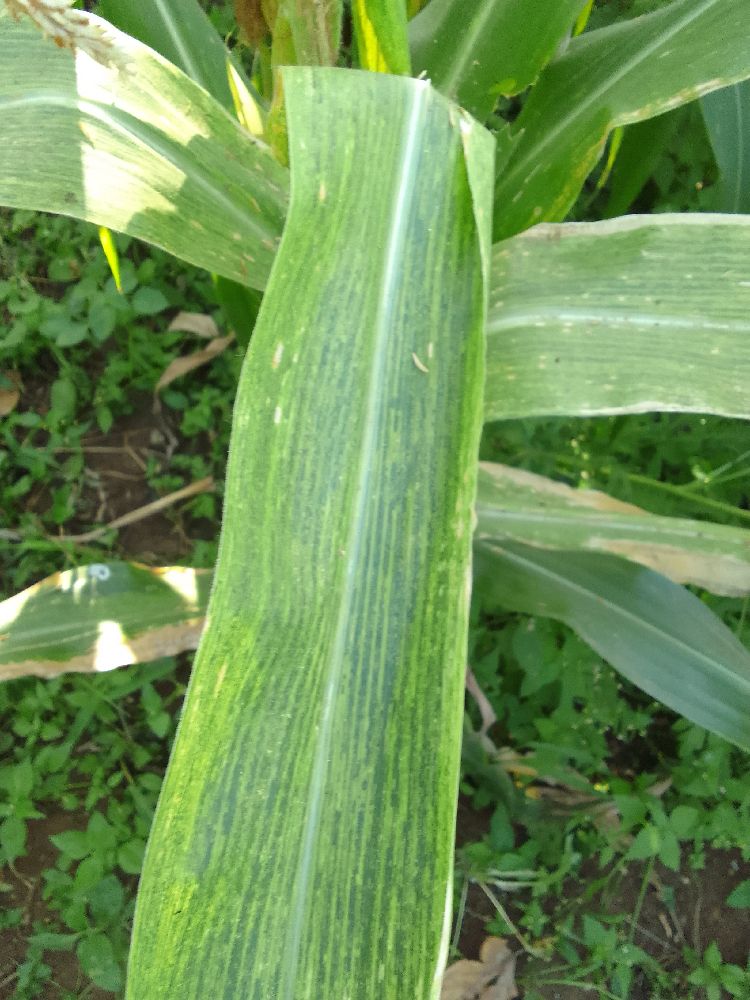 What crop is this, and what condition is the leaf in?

maize, maize lethal necrosis
